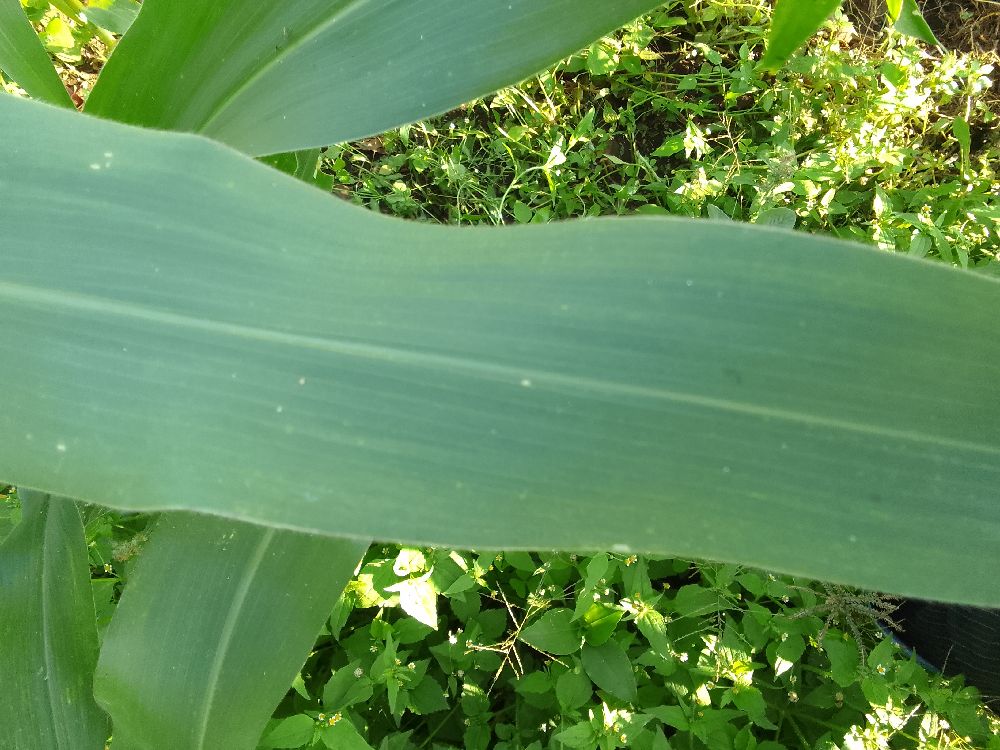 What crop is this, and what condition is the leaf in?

maize, healthy
